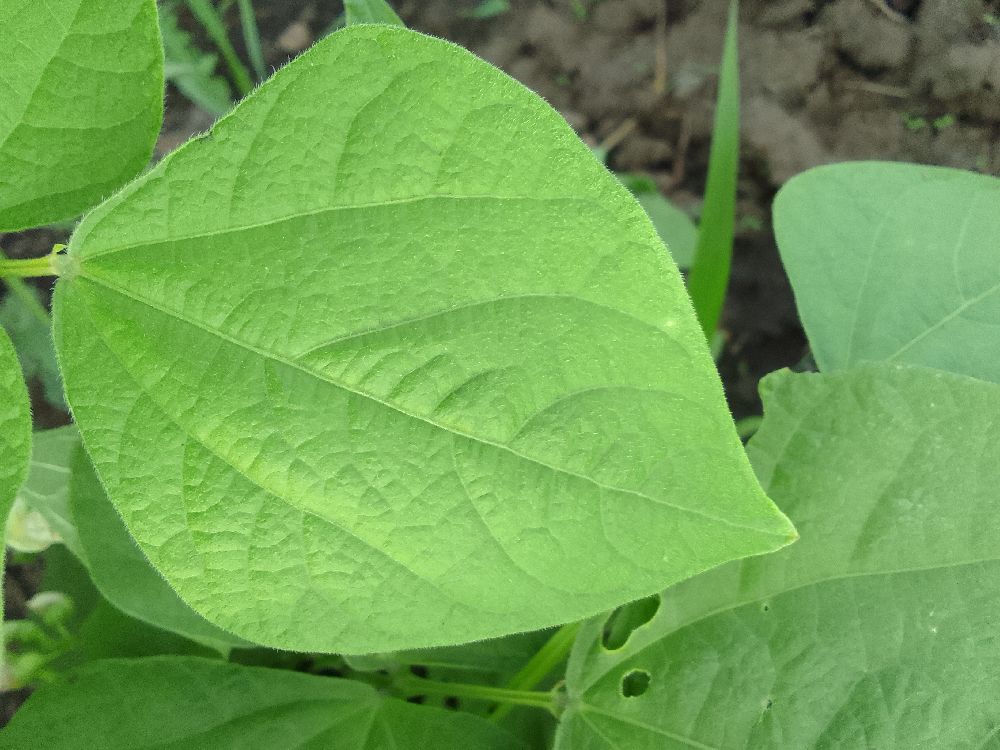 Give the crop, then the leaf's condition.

common bean, healthy
